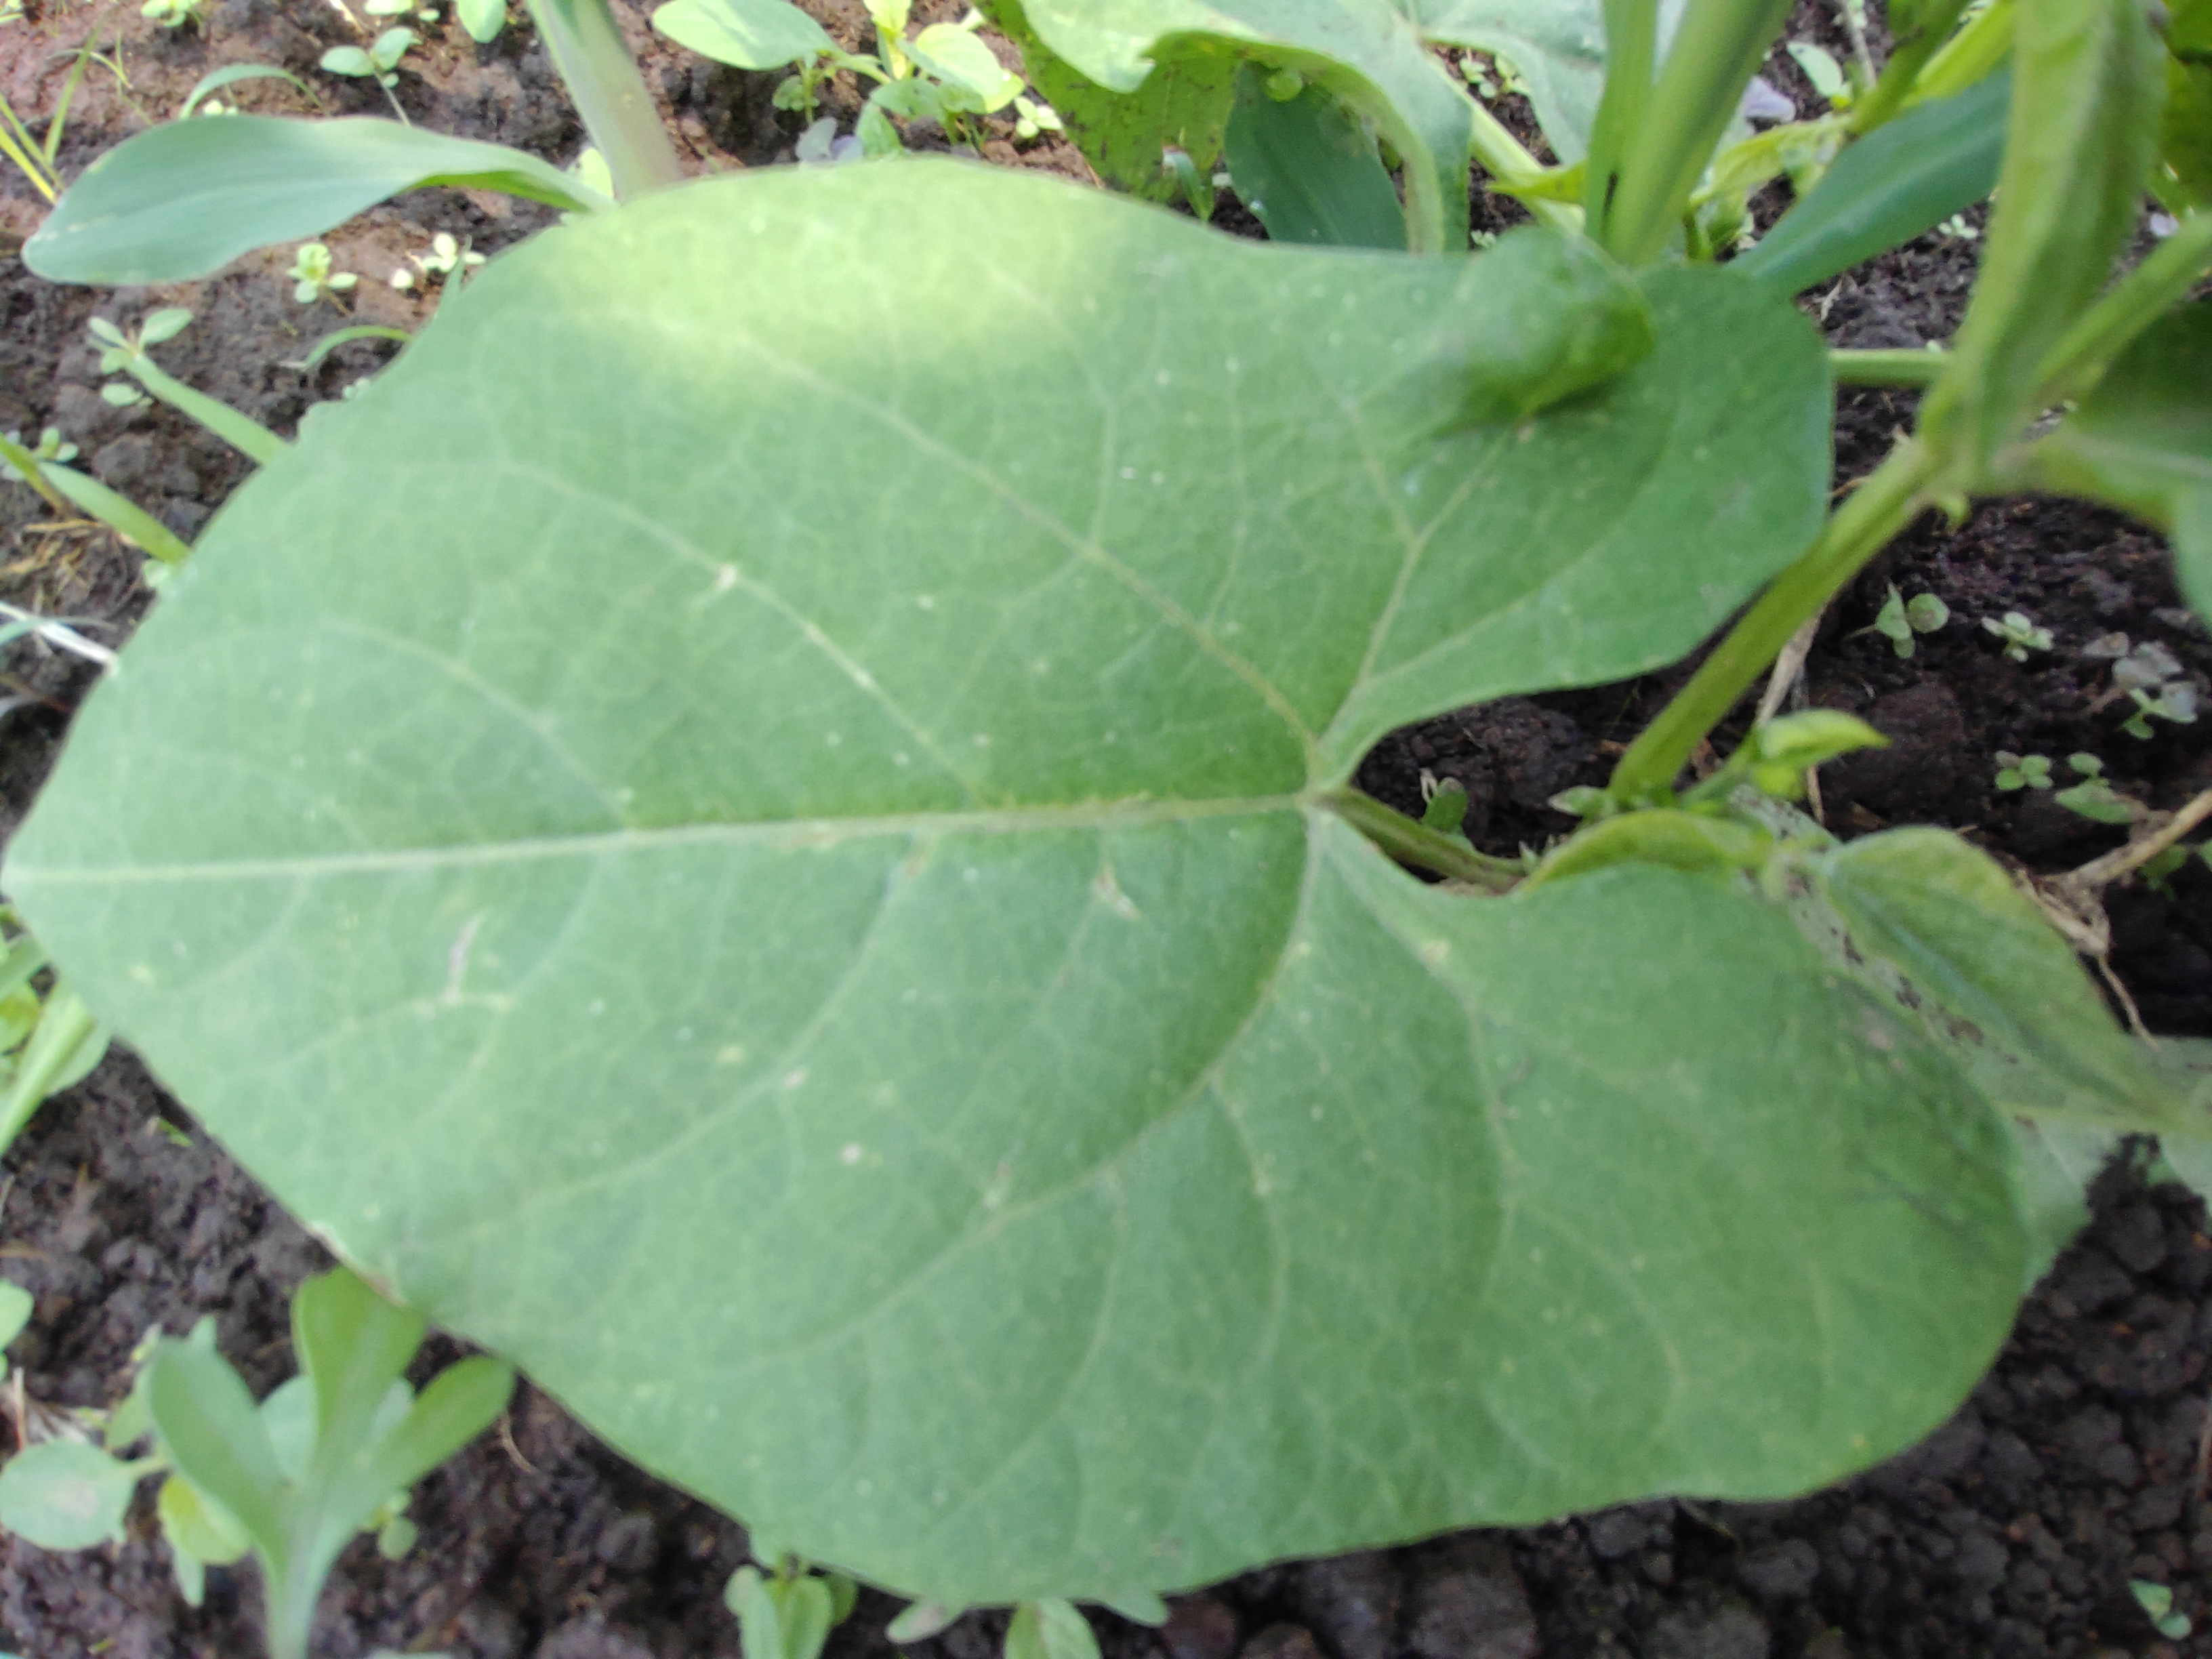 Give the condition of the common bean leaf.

healthy
